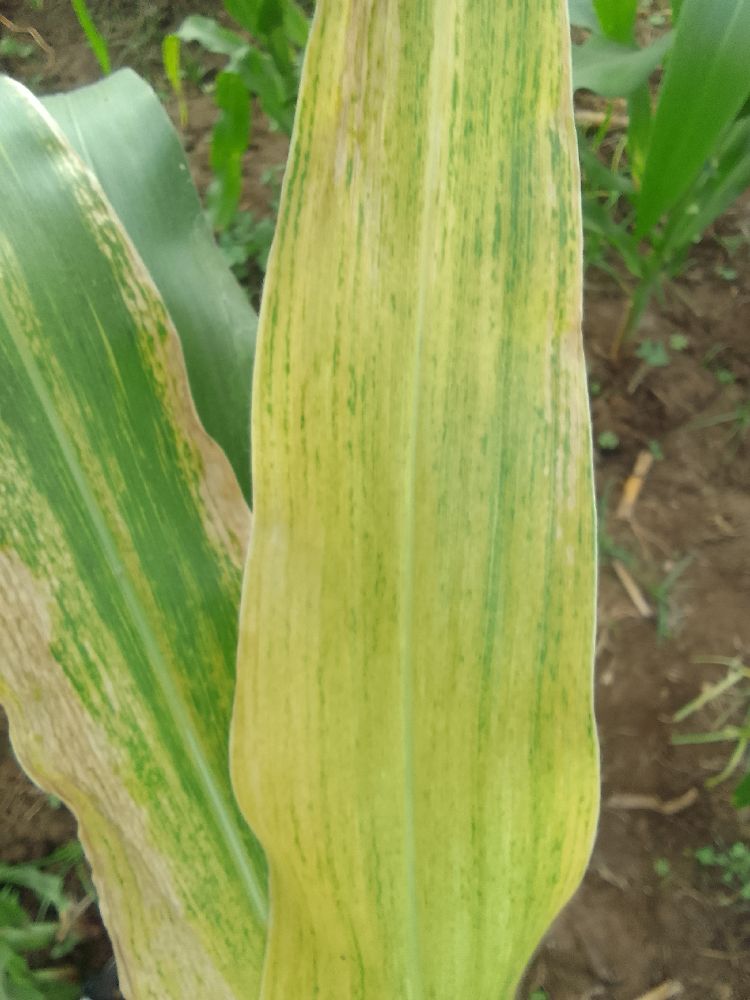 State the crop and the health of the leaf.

maize, maize lethal necrosis
